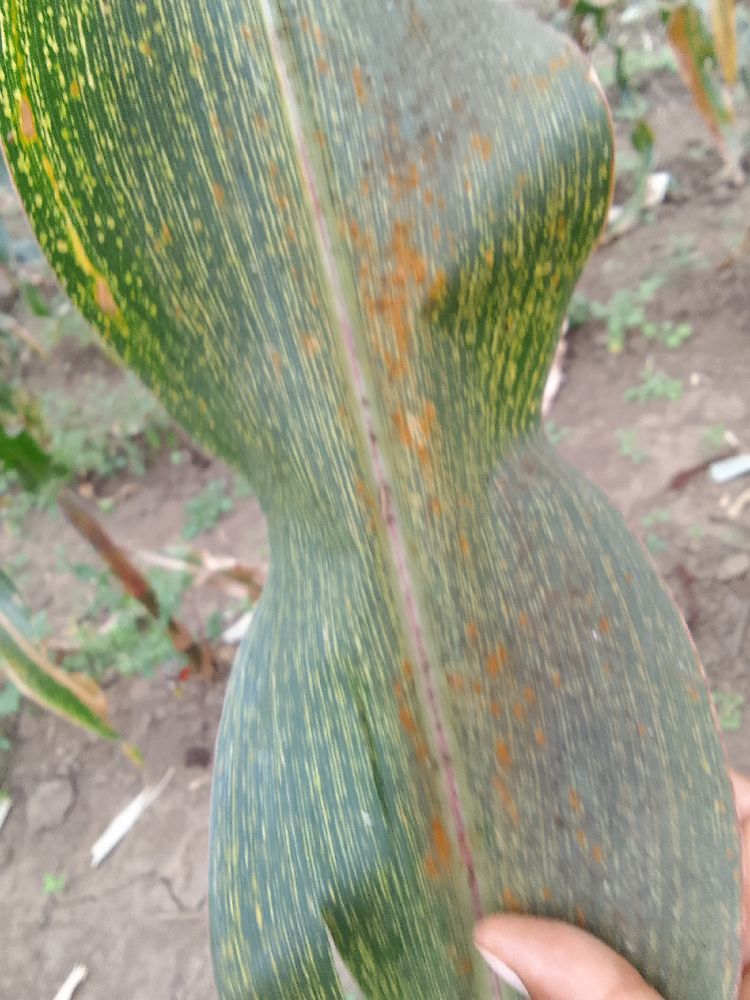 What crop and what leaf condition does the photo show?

maize, maize streak virus
